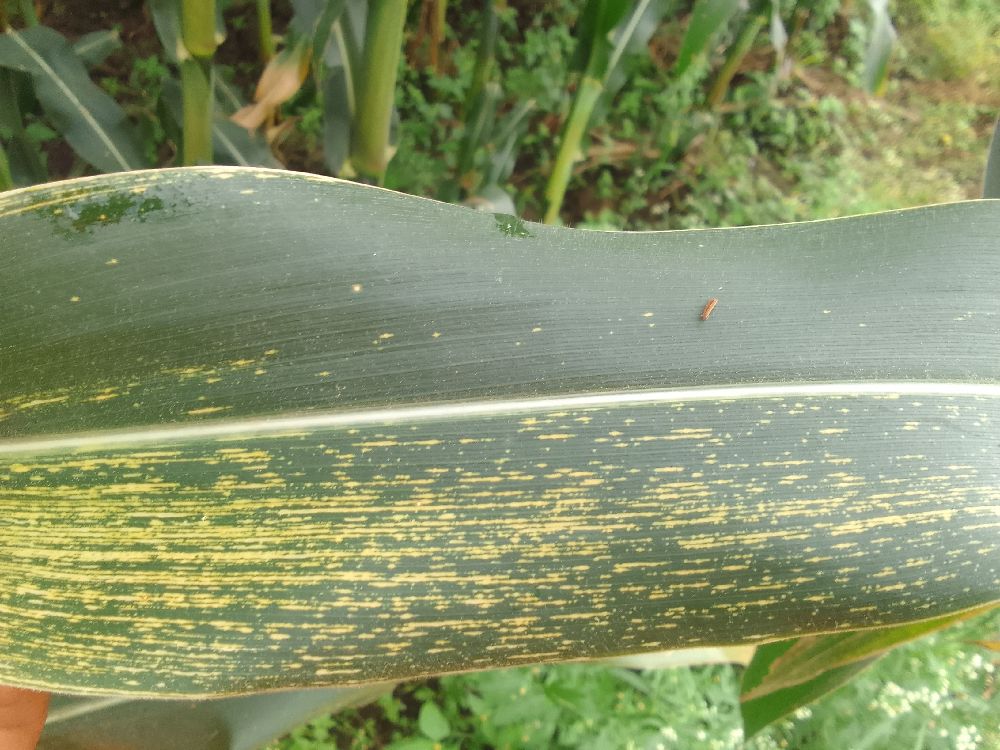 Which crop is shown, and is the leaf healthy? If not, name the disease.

maize, maize streak virus
